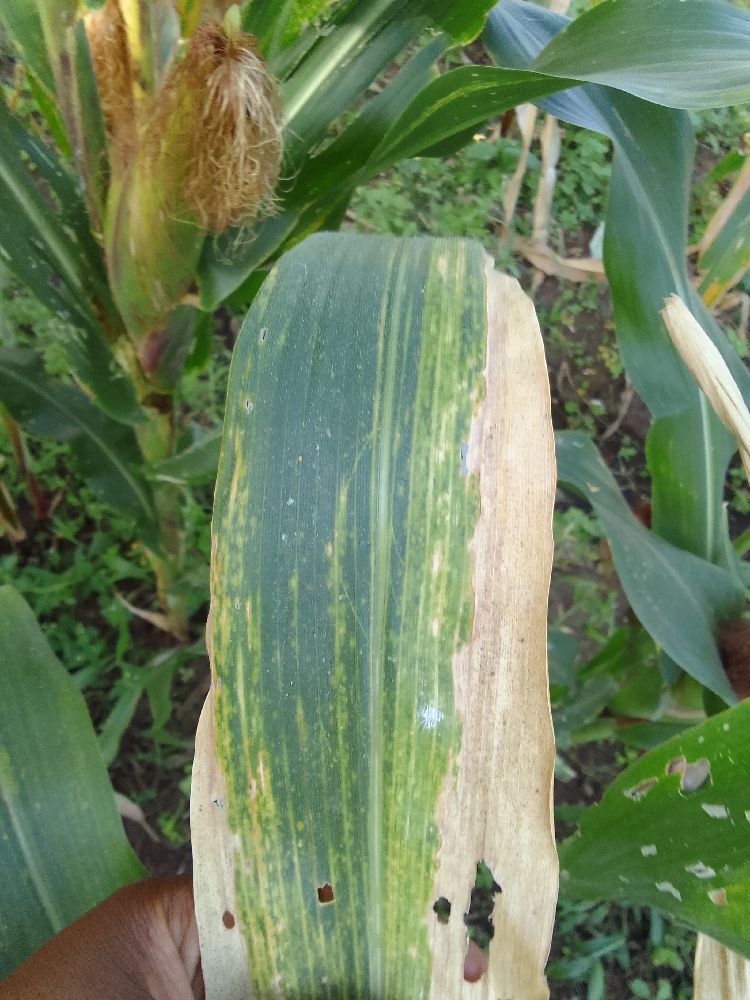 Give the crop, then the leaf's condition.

maize, maize lethal necrosis
